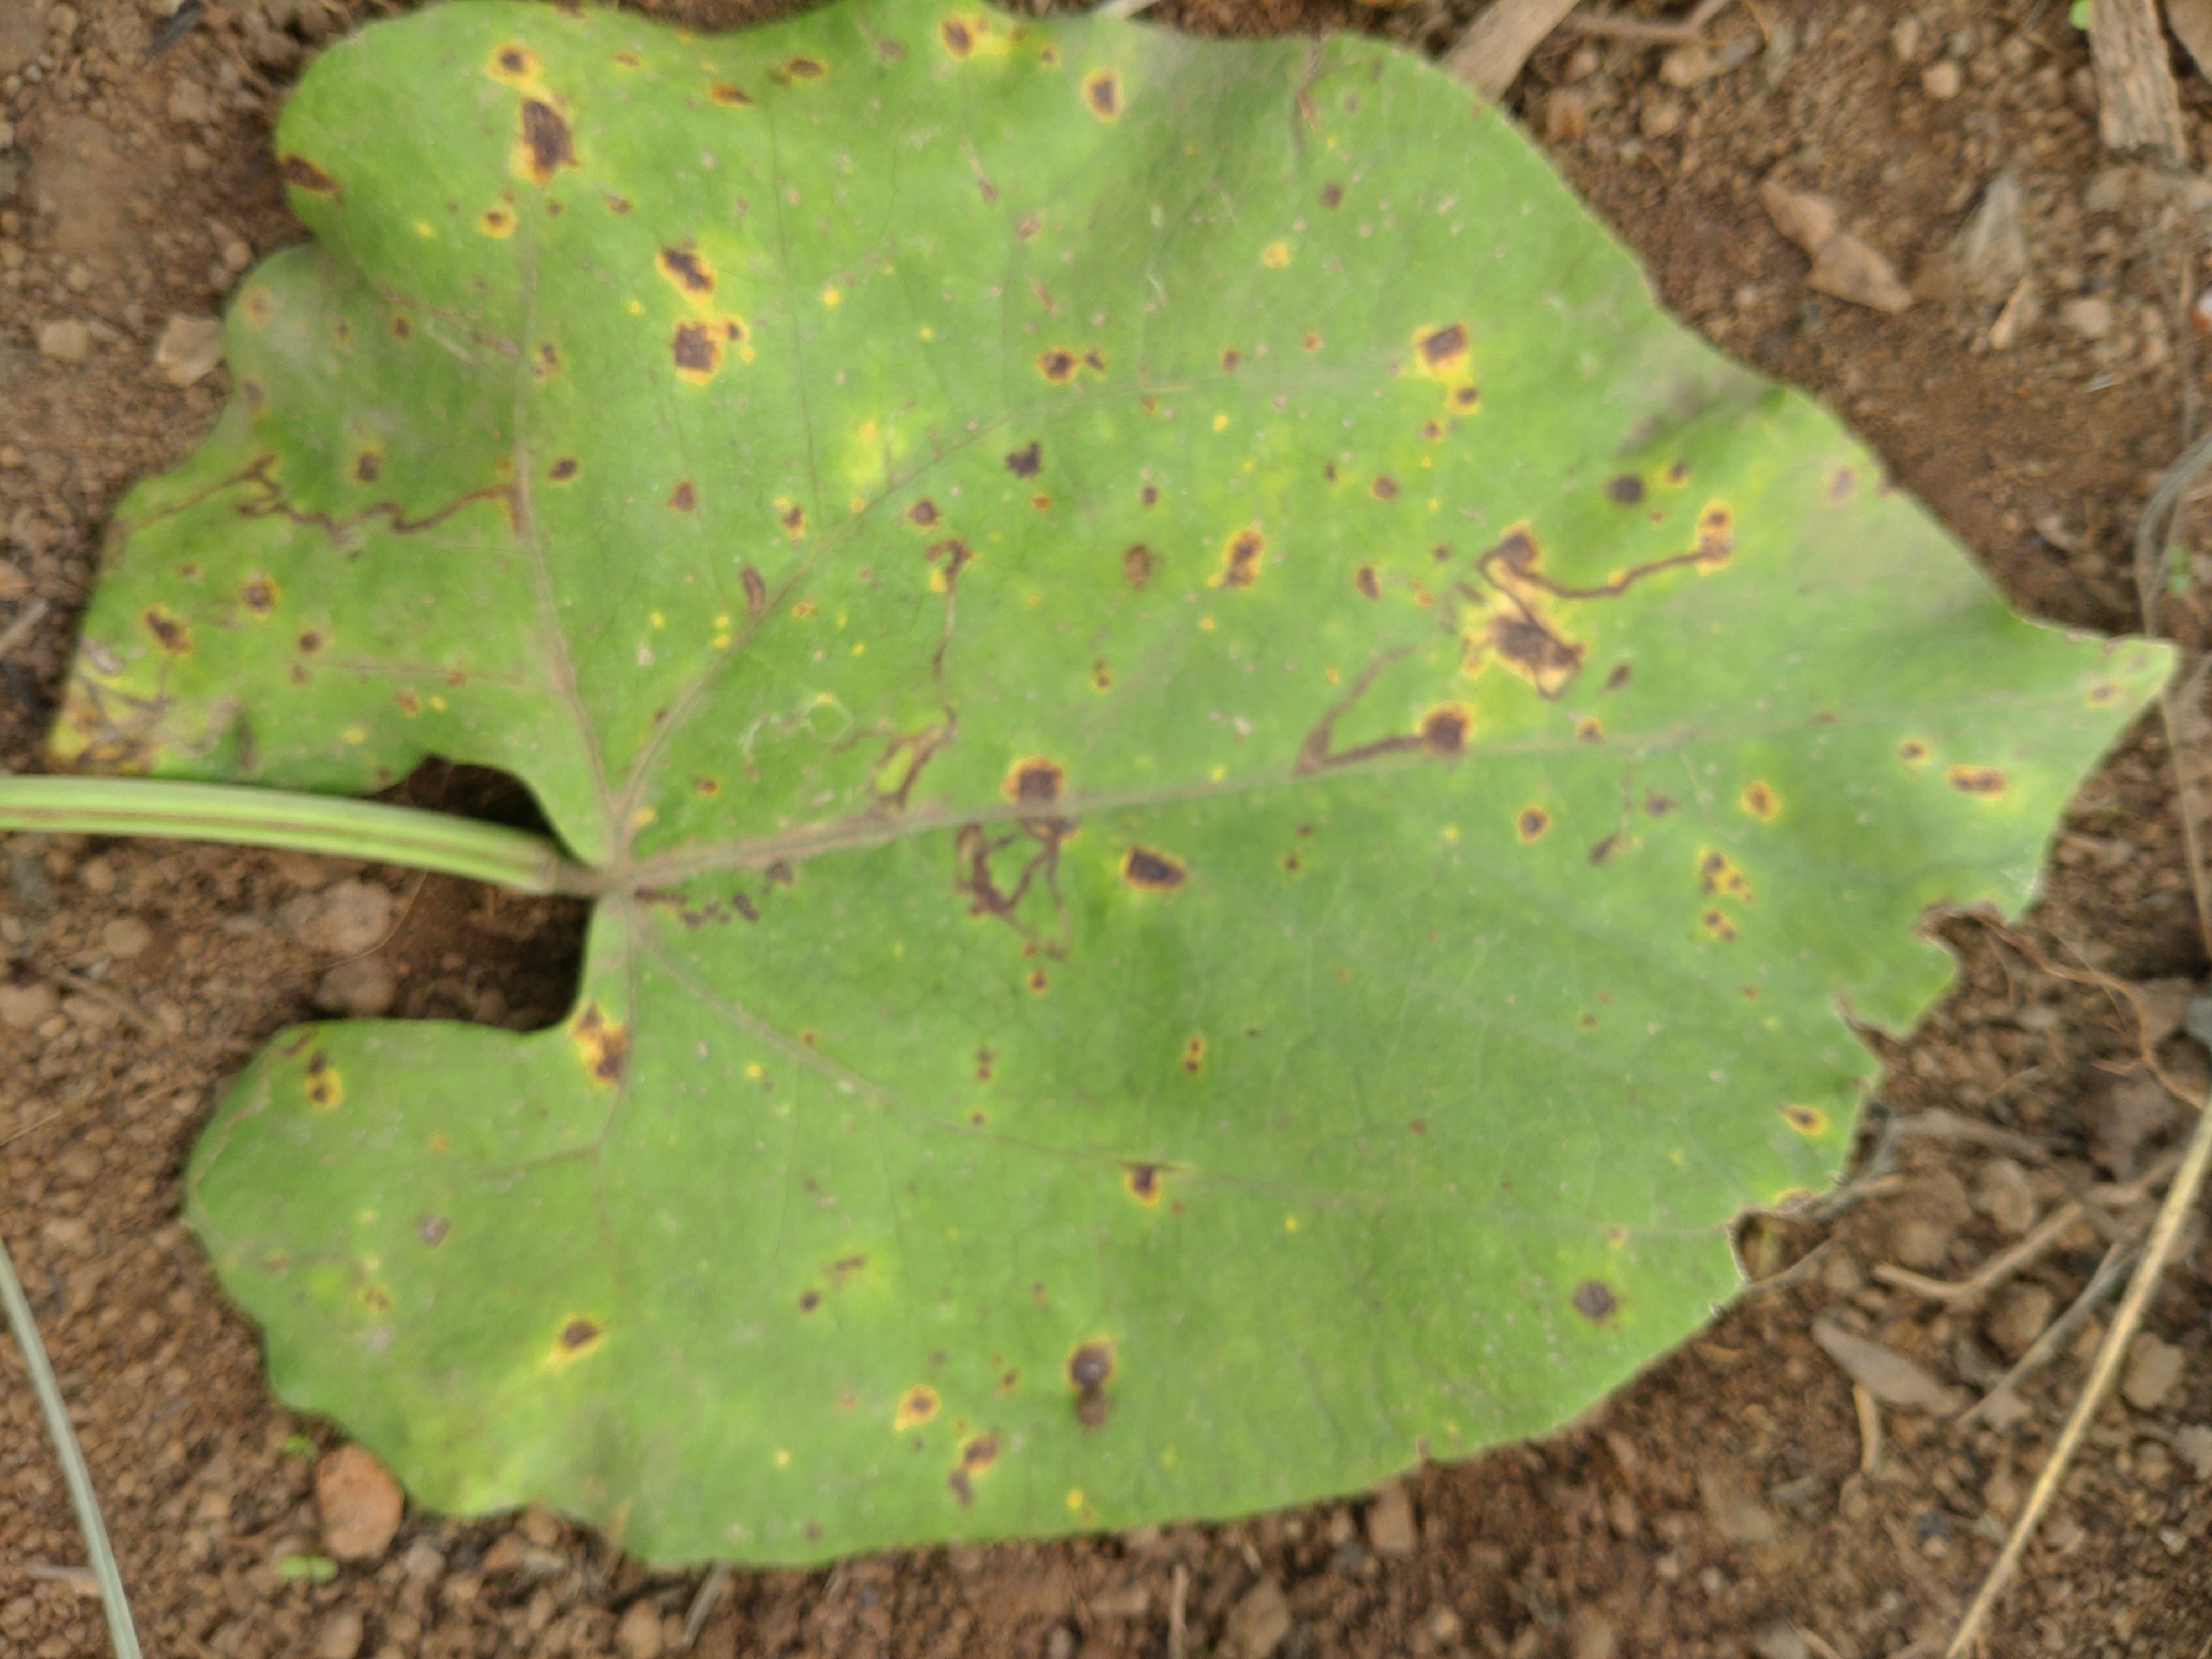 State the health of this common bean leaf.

rust
